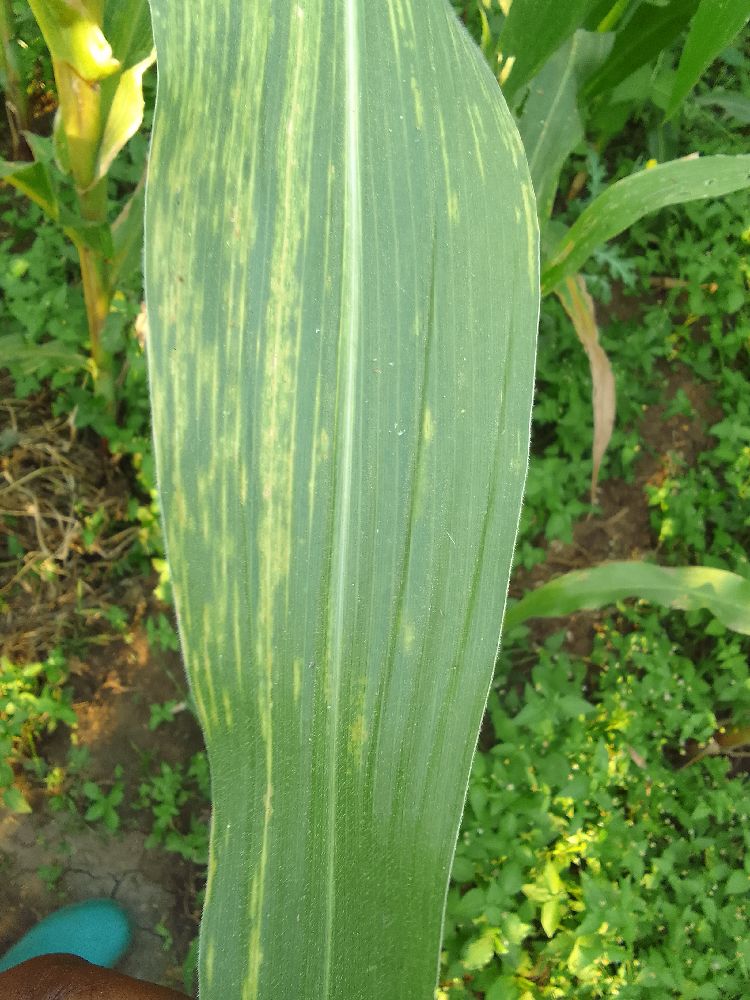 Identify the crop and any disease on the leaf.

maize, maize lethal necrosis
